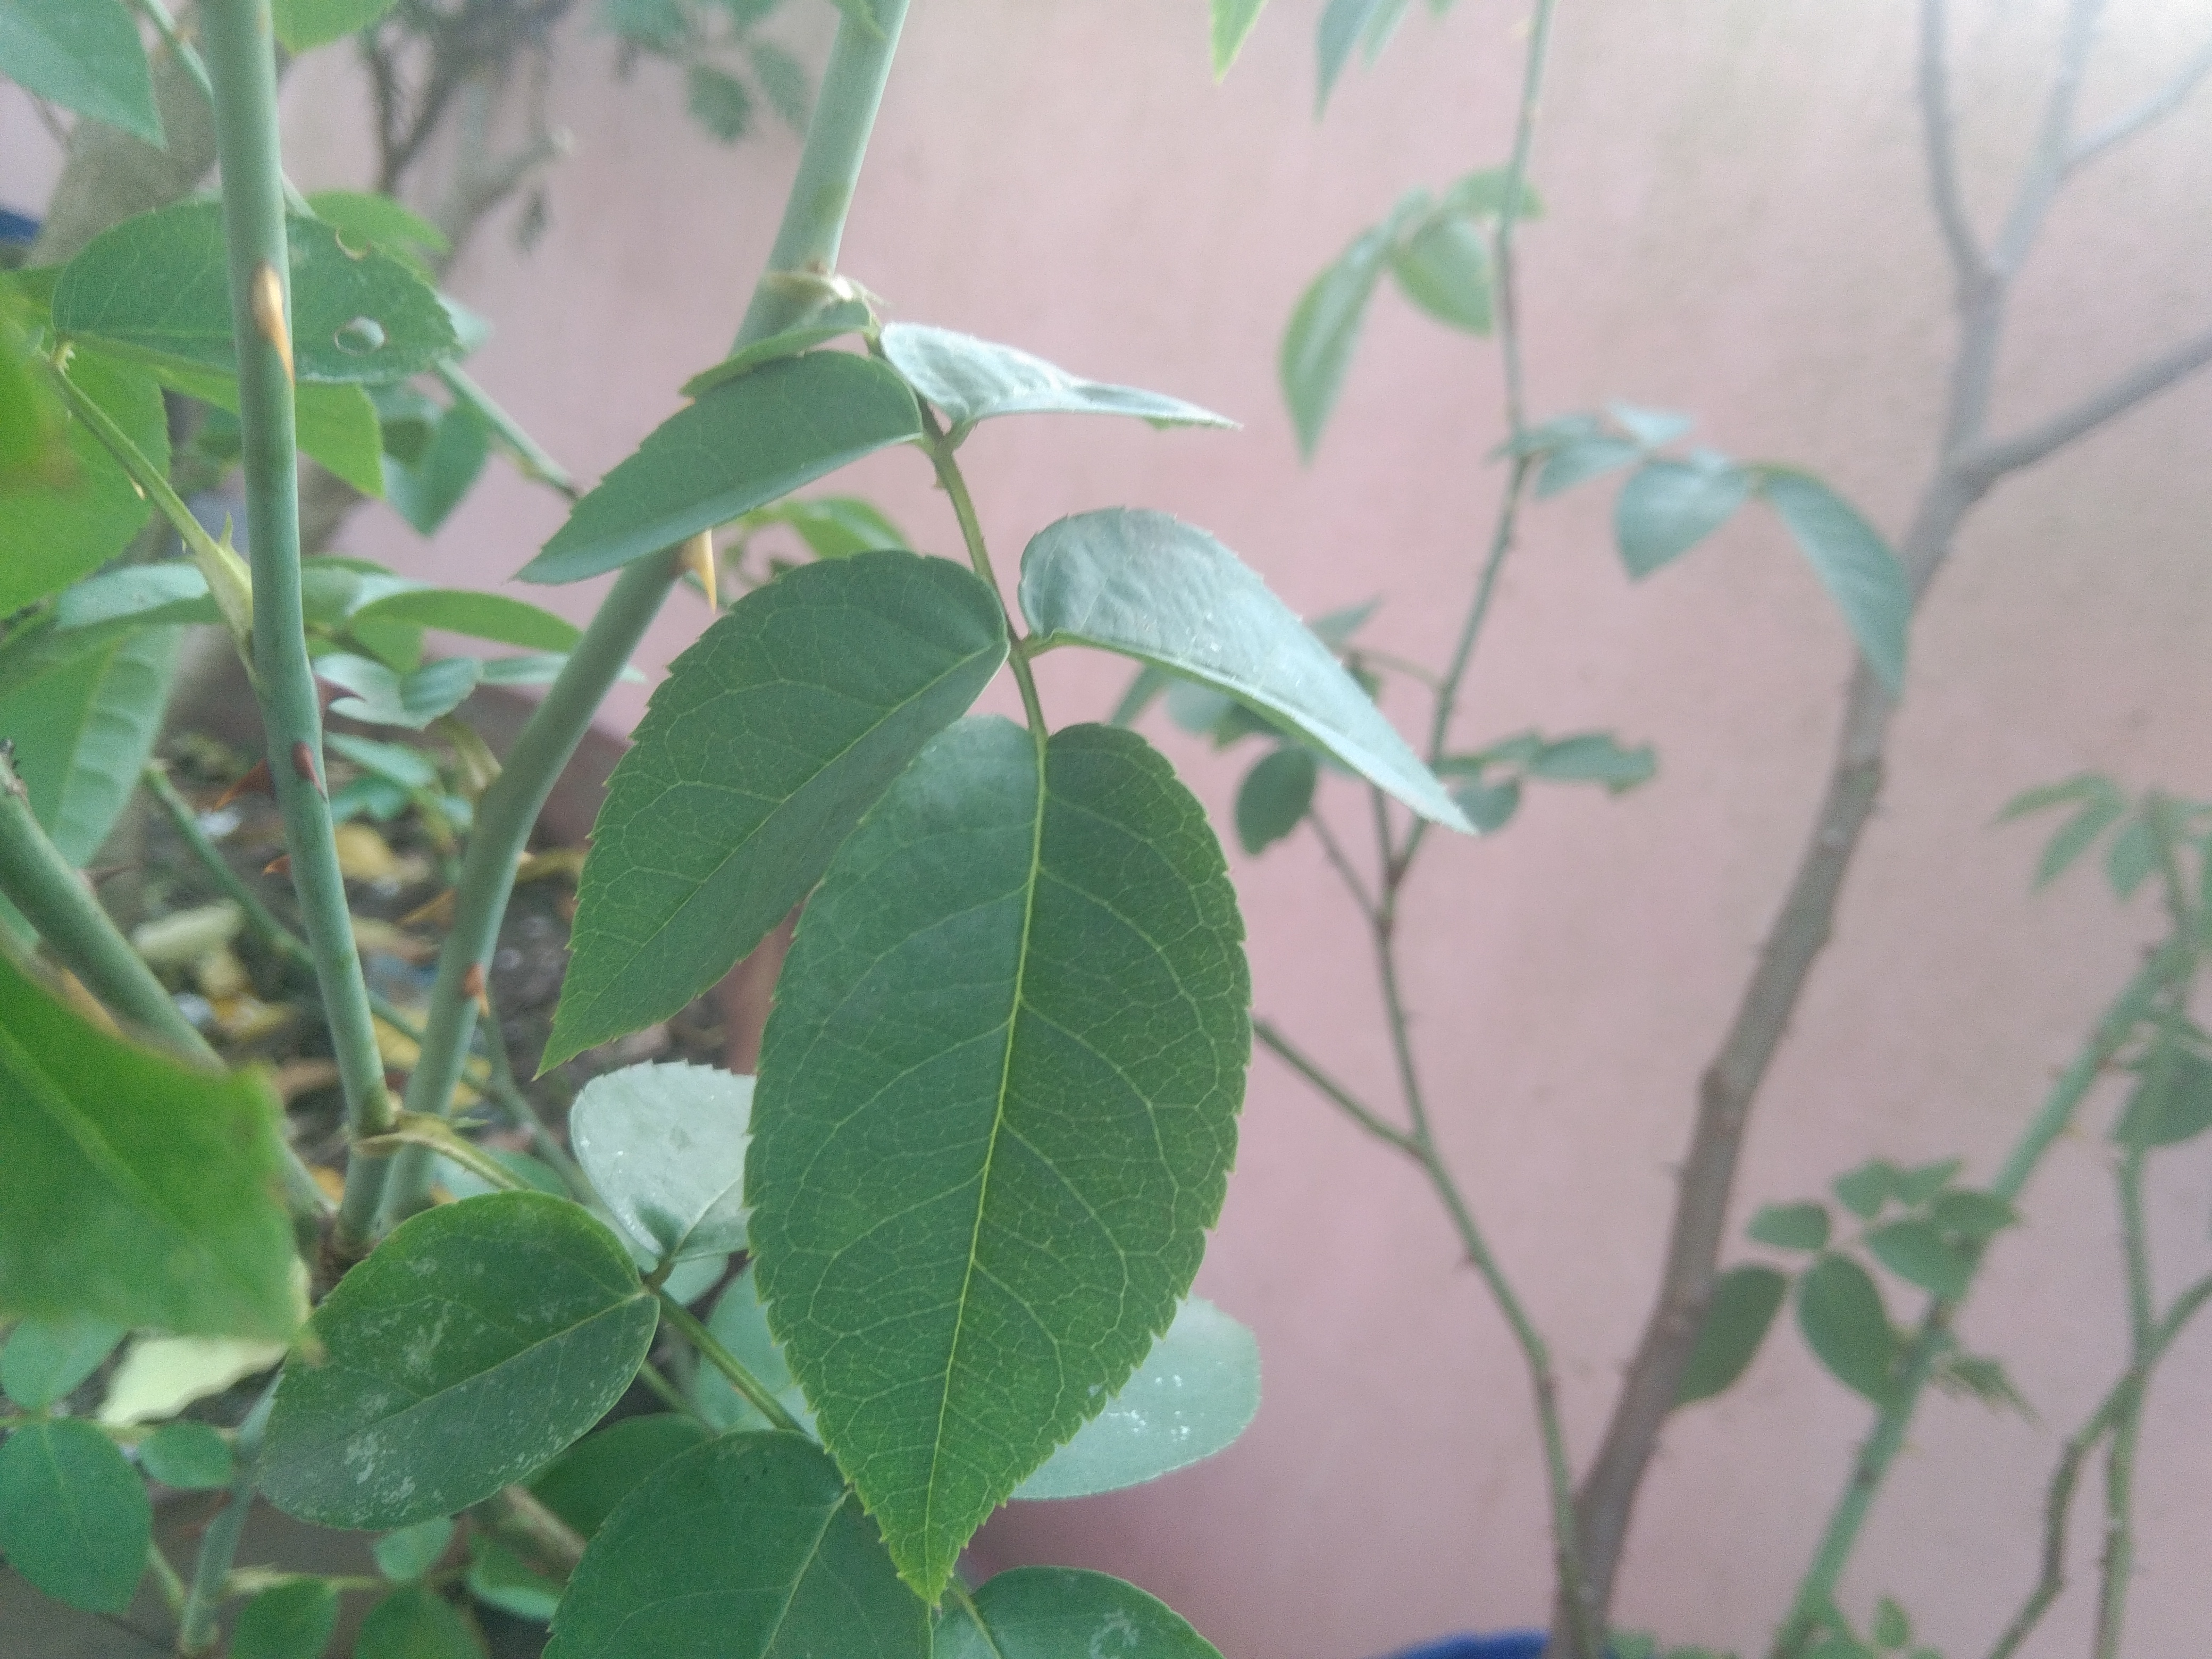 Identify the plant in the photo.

rose
